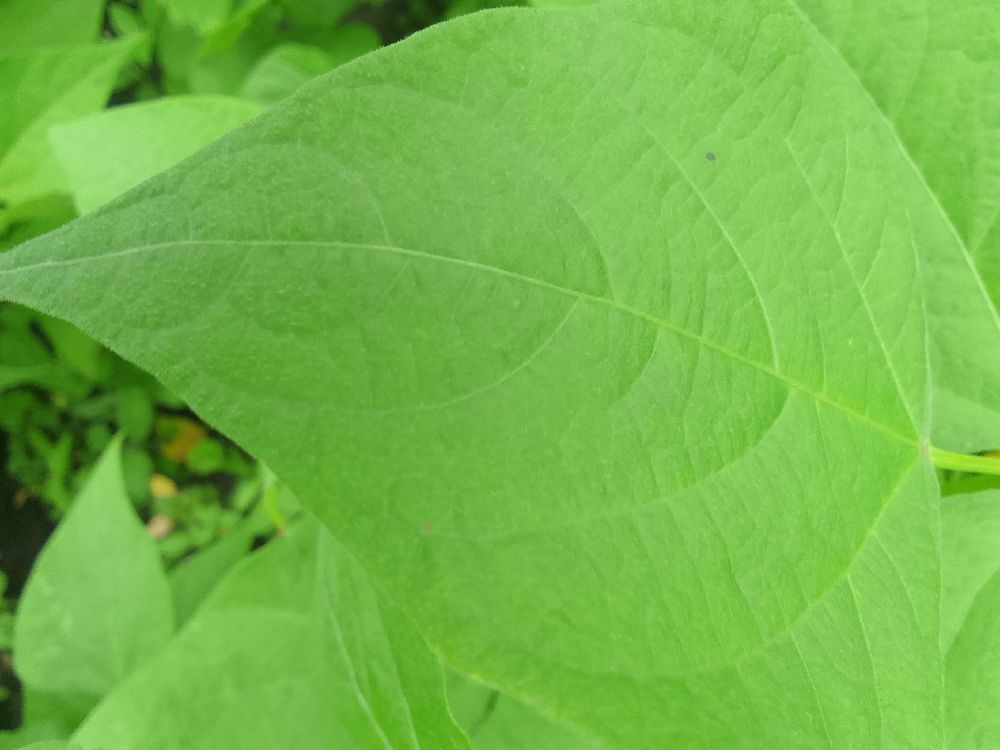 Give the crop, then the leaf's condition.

common bean, healthy
